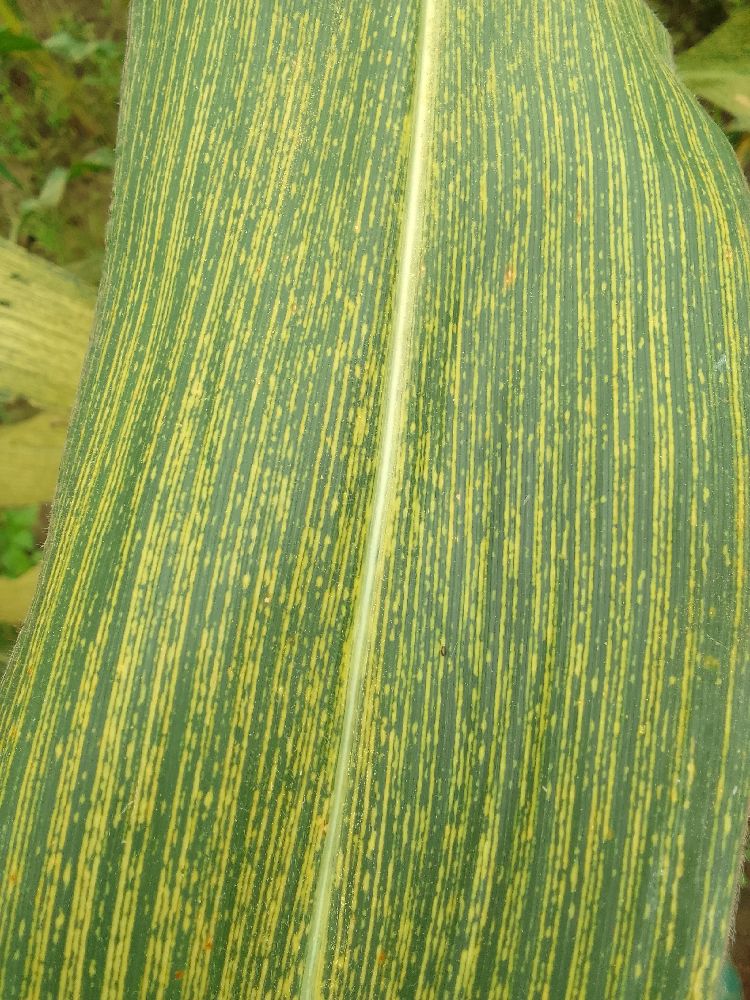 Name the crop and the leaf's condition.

maize, maize streak virus
